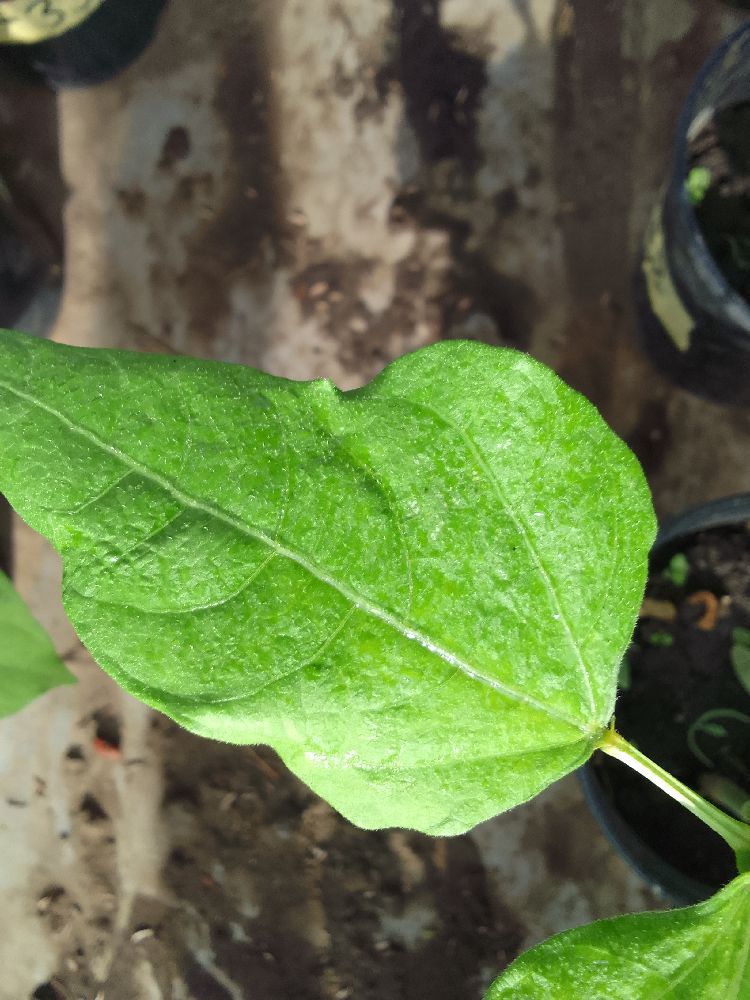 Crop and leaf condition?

common bean, healthy
